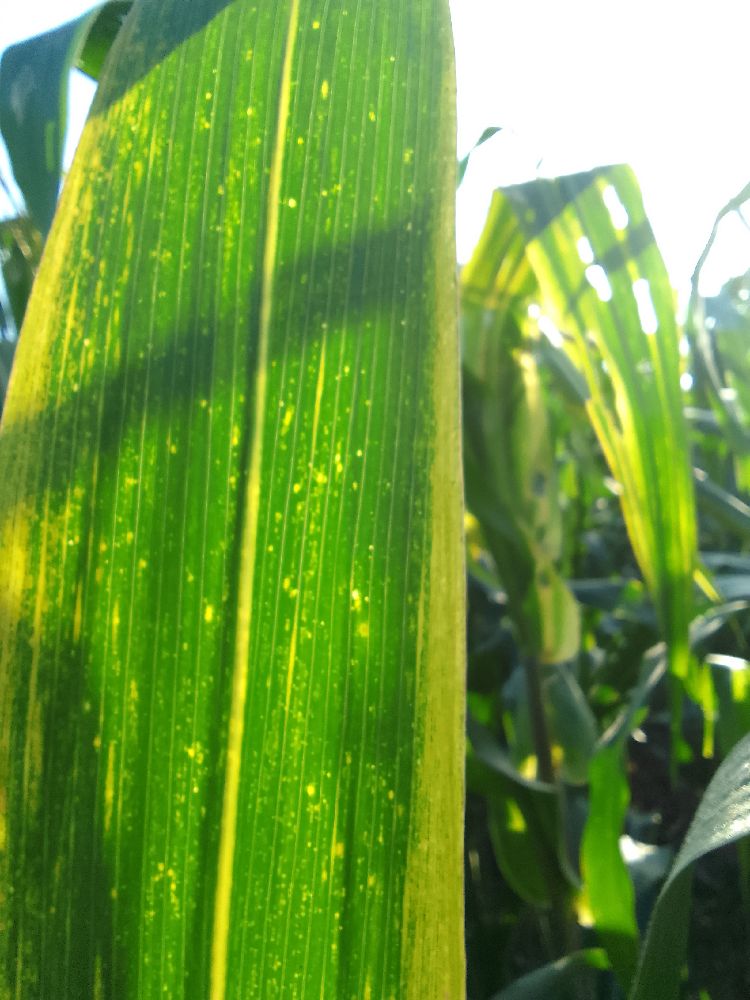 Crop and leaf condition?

maize, maize lethal necrosis
